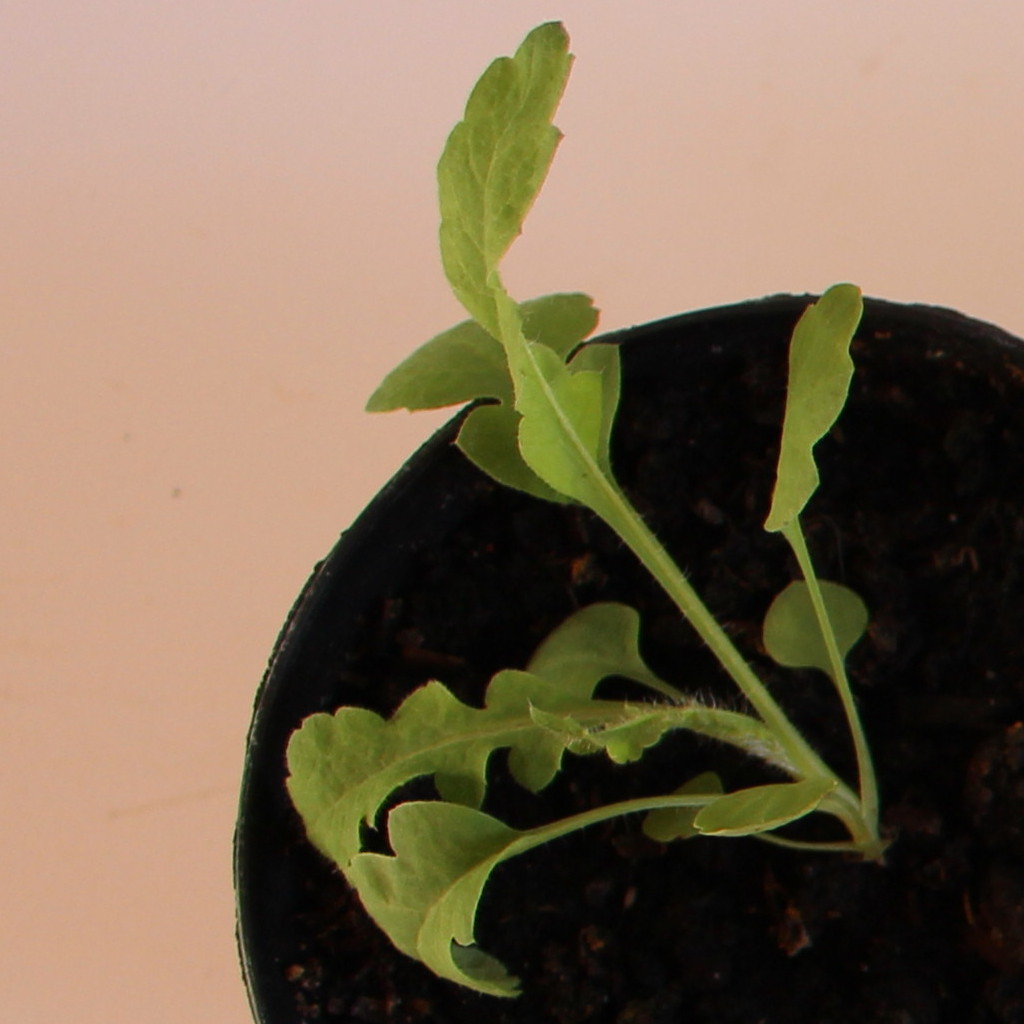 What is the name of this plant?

Papaver rhoeas
